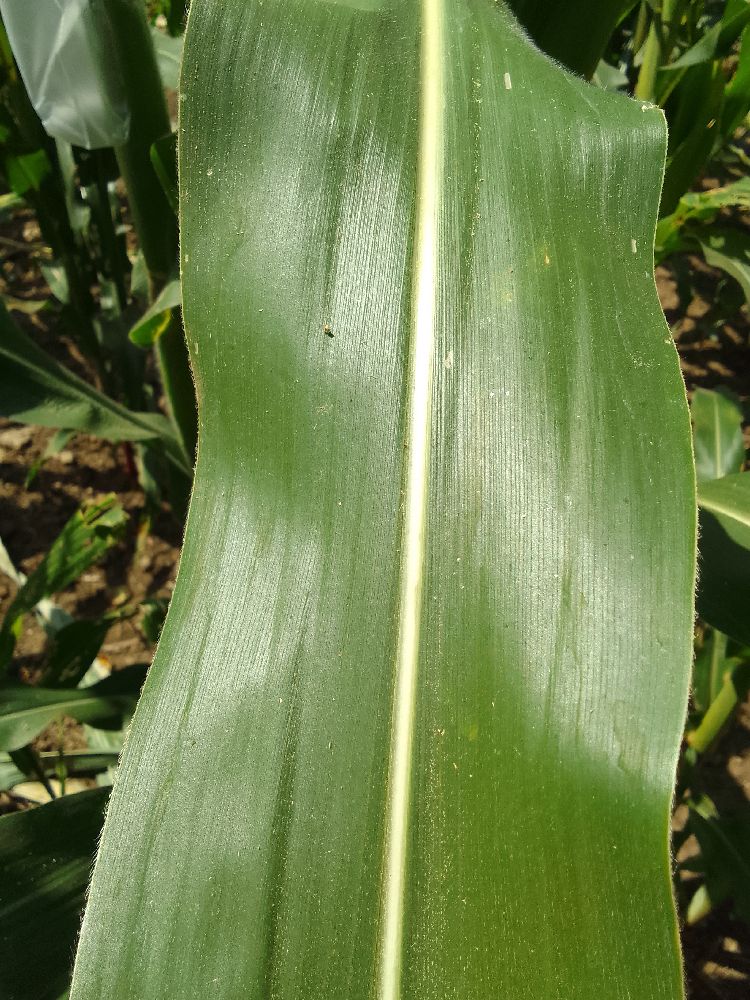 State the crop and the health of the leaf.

maize, healthy
